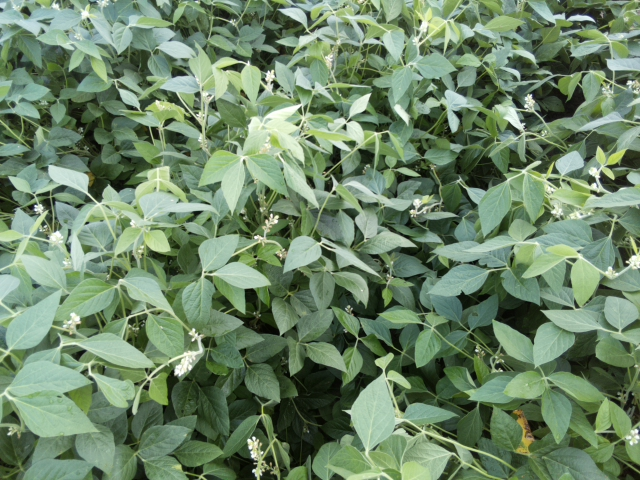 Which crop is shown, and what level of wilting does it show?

soybean, leaves with no wilting
